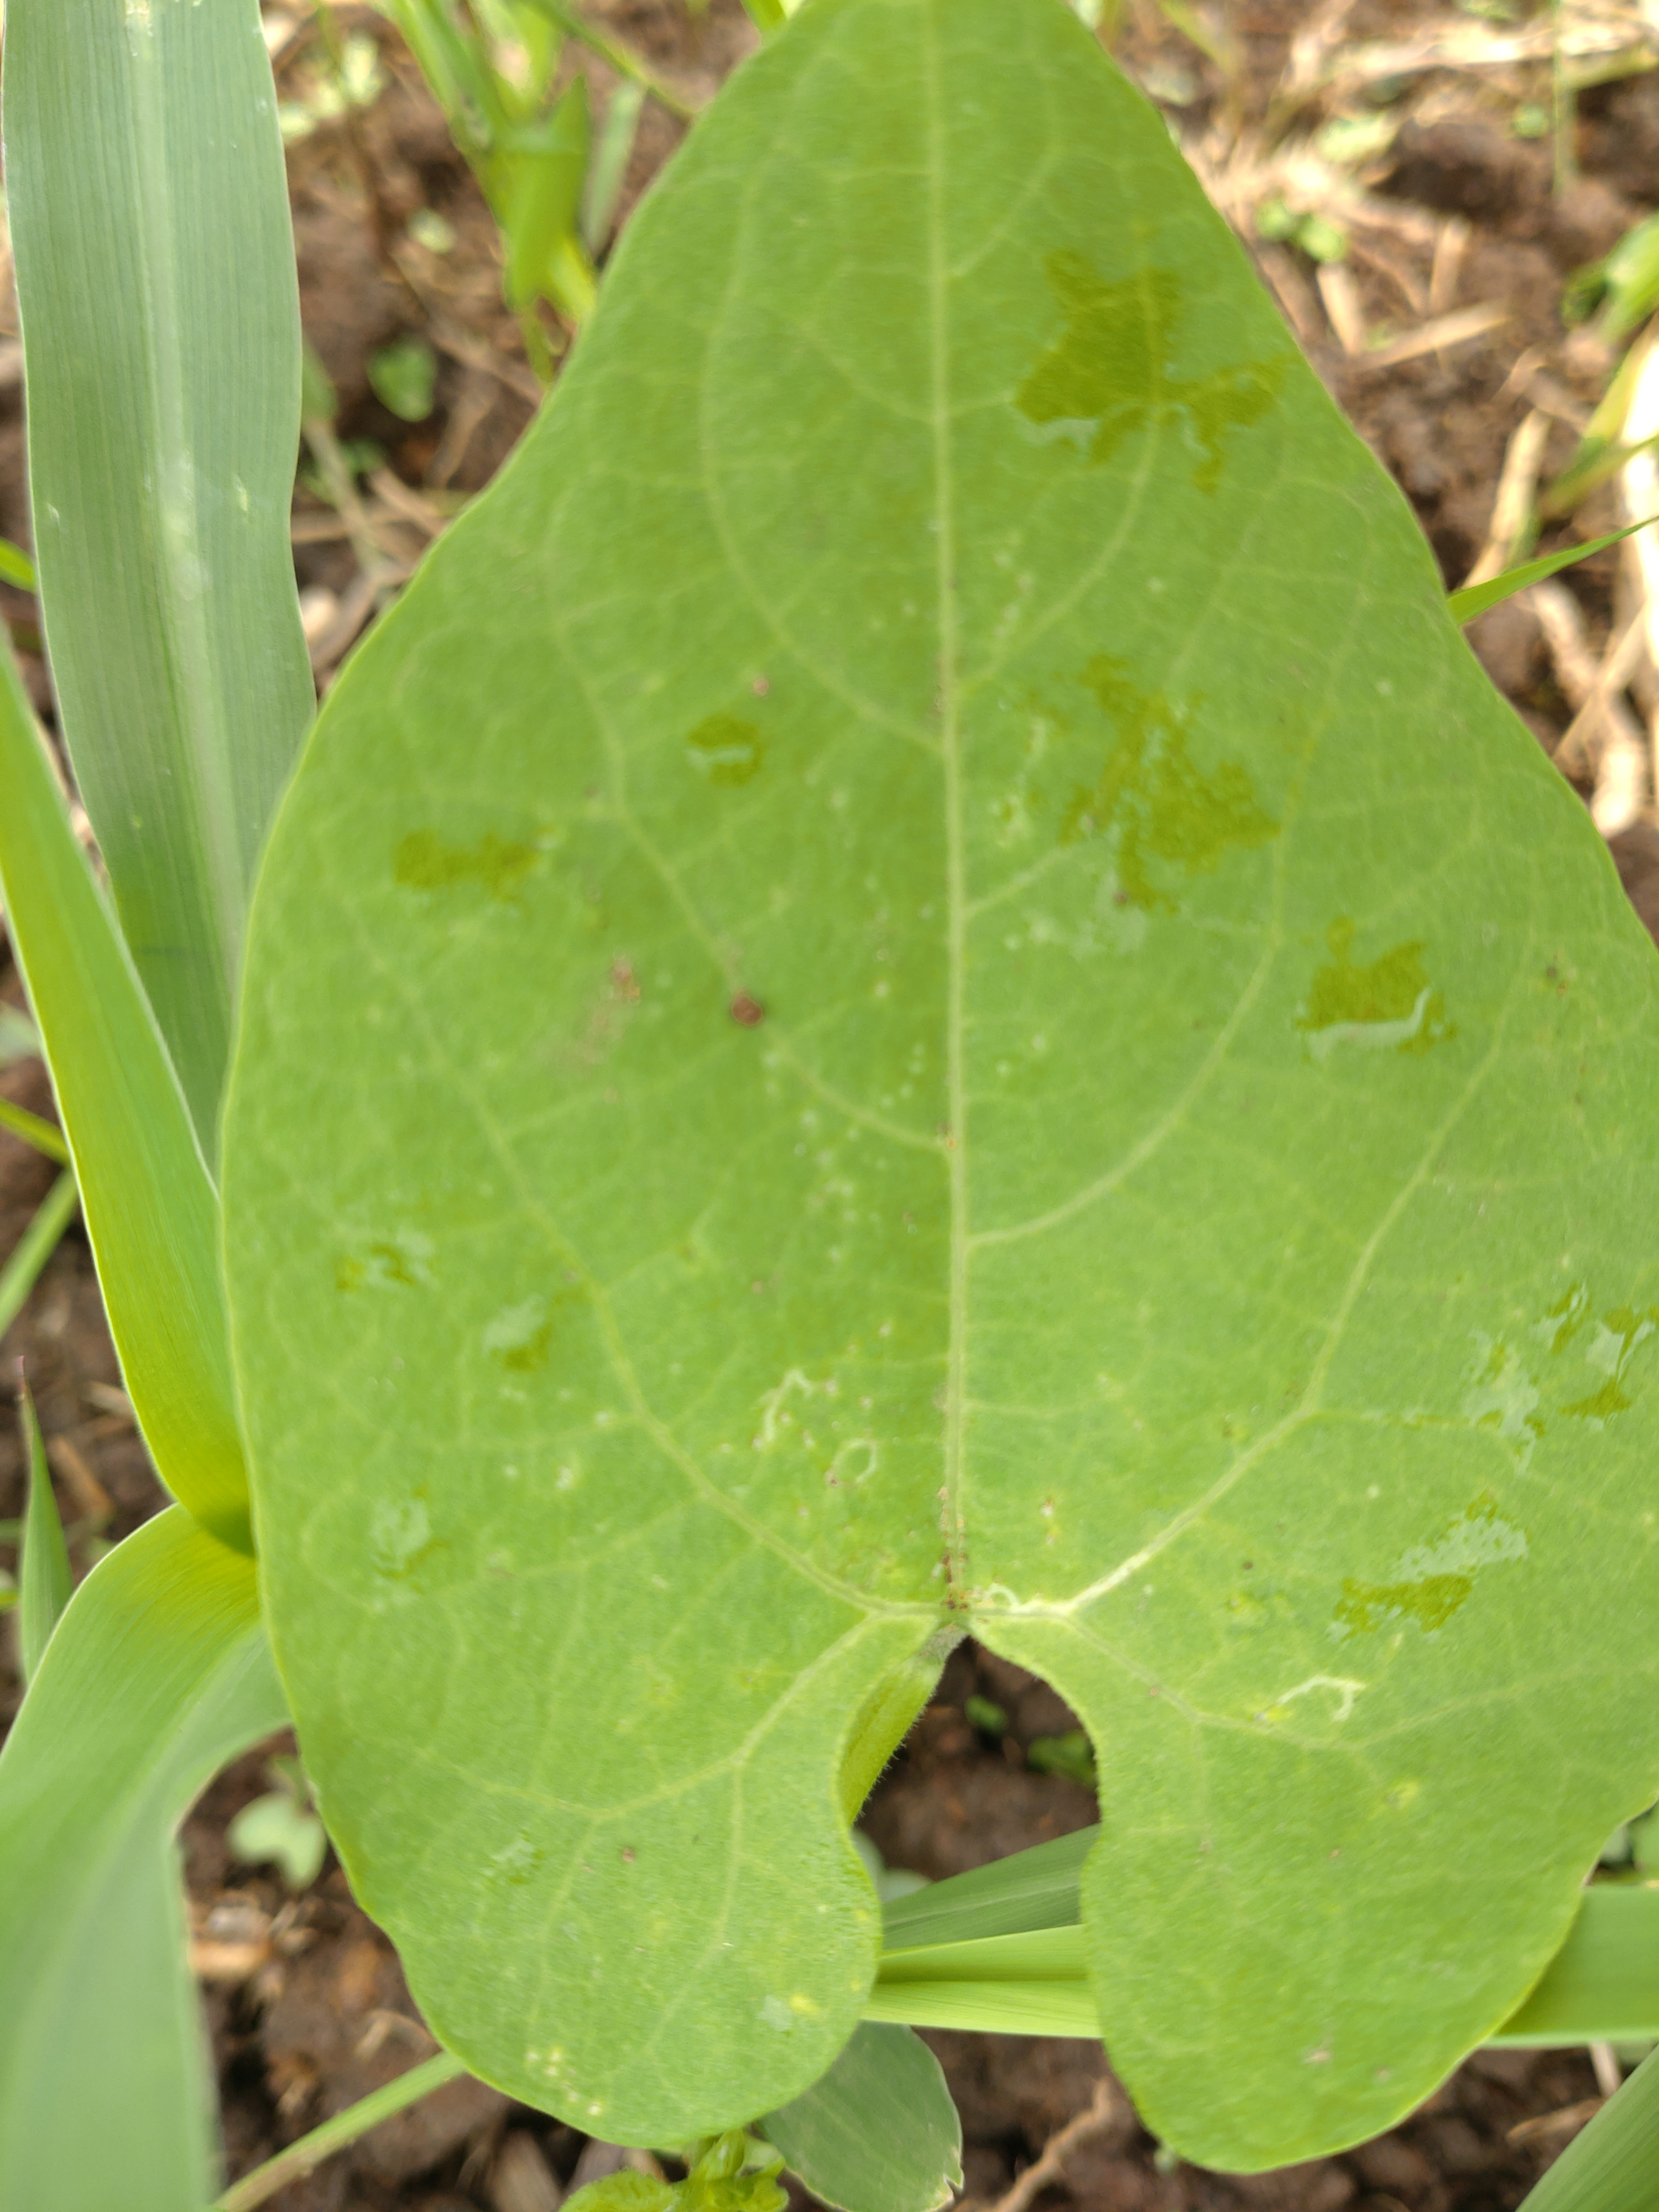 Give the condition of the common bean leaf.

healthy
